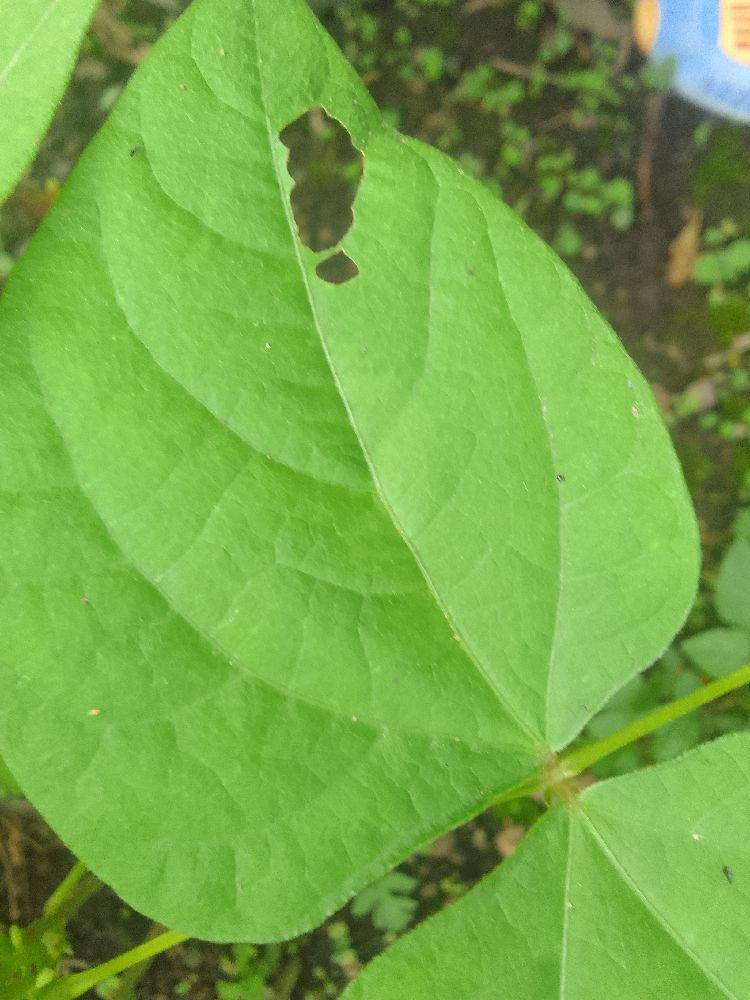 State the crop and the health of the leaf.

common bean, healthy
